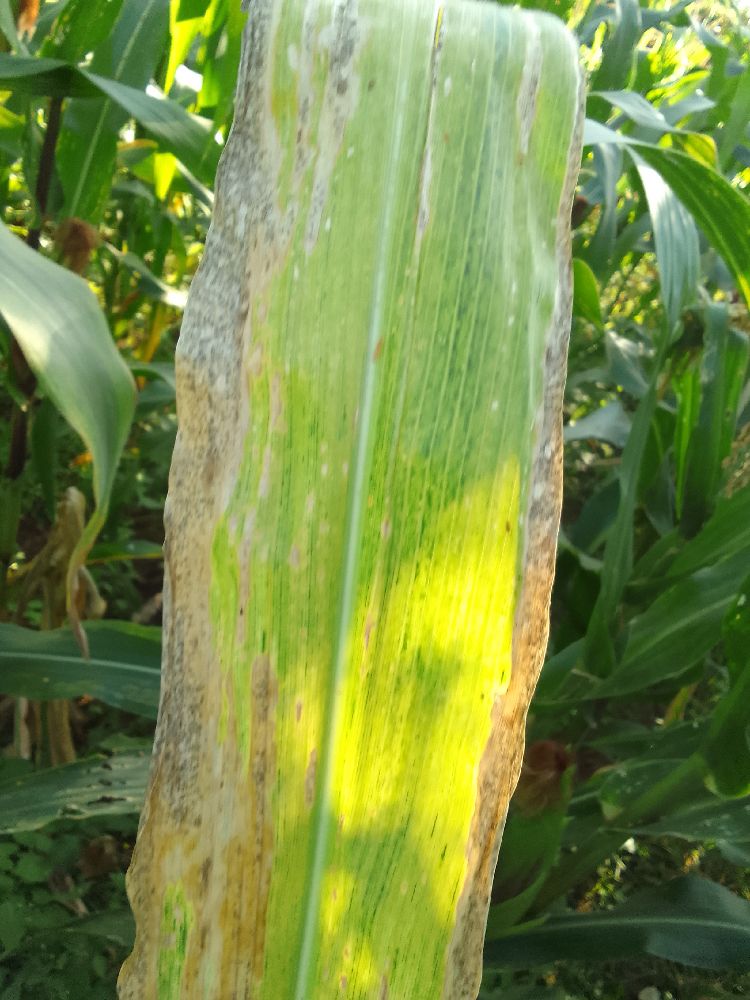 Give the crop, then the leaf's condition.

maize, maize lethal necrosis
